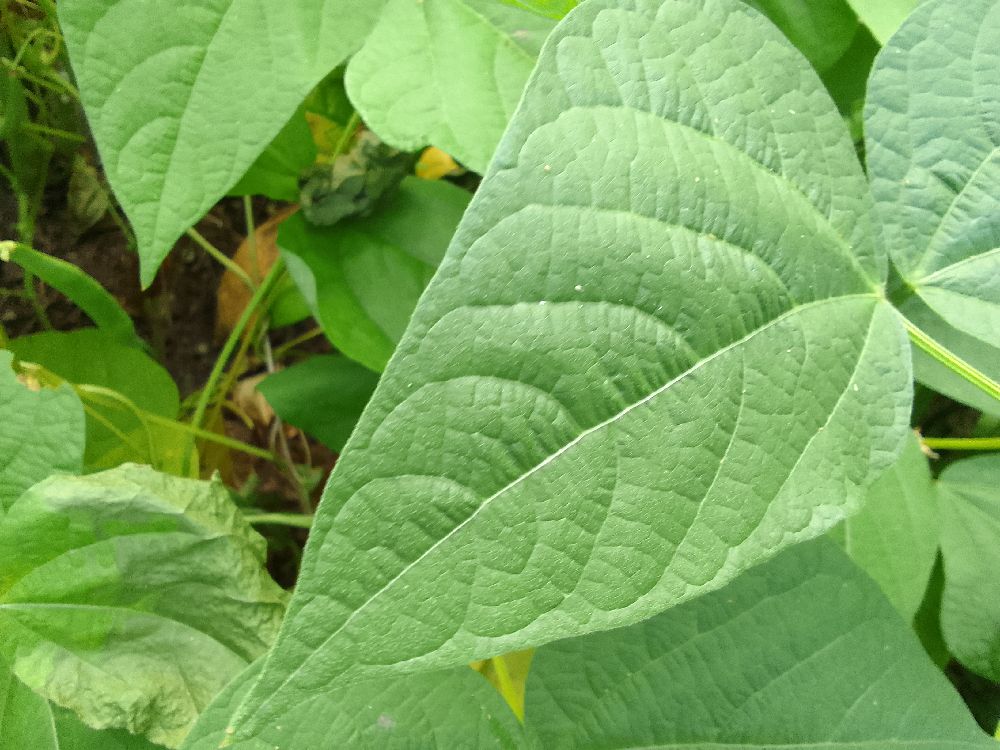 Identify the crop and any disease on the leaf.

common bean, healthy
